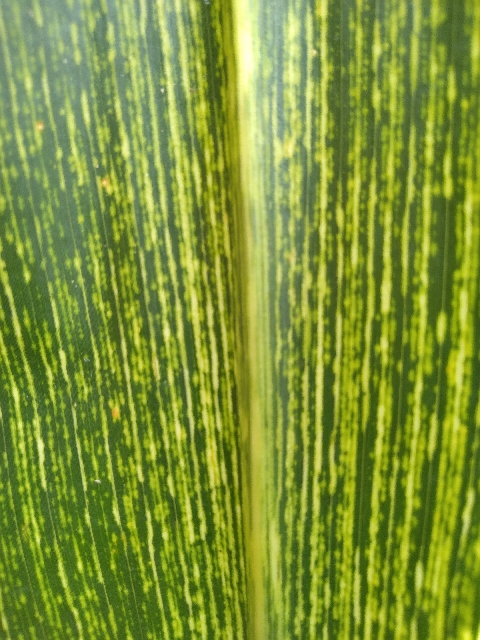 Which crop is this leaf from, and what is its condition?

maize, maize streak virus
